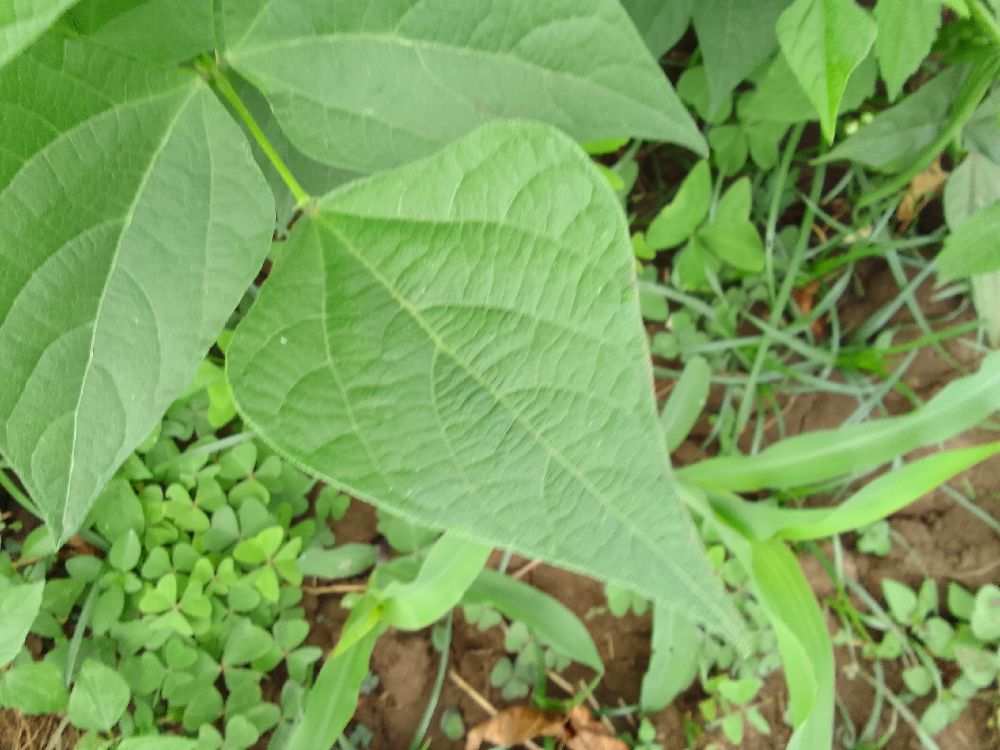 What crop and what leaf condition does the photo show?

common bean, healthy
